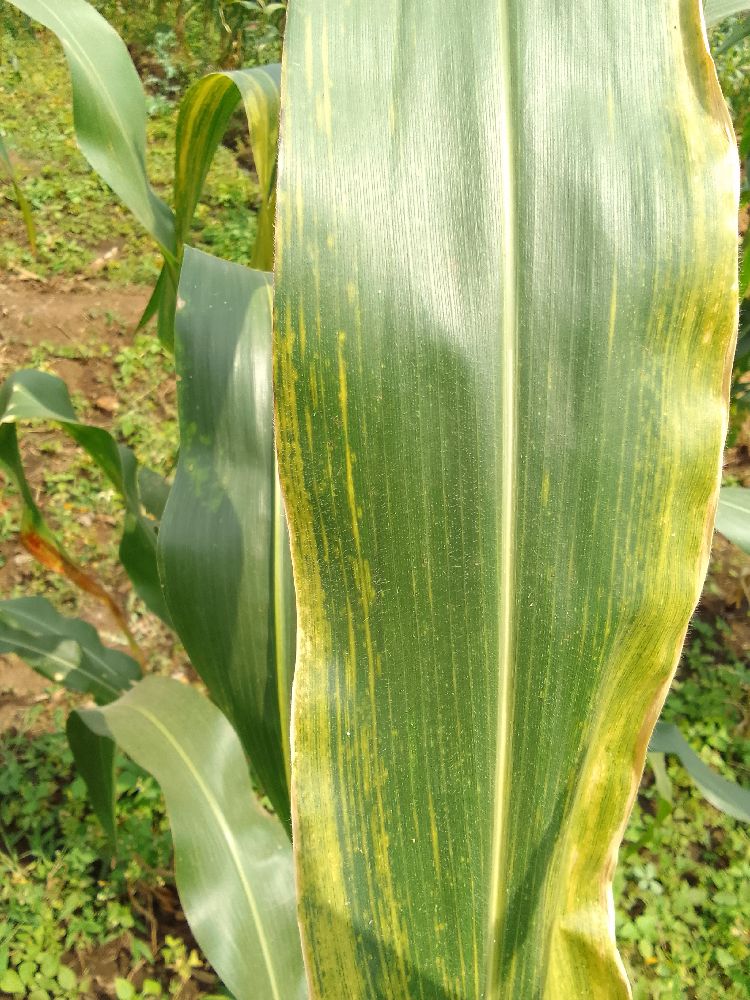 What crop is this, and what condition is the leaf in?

maize, maize lethal necrosis
